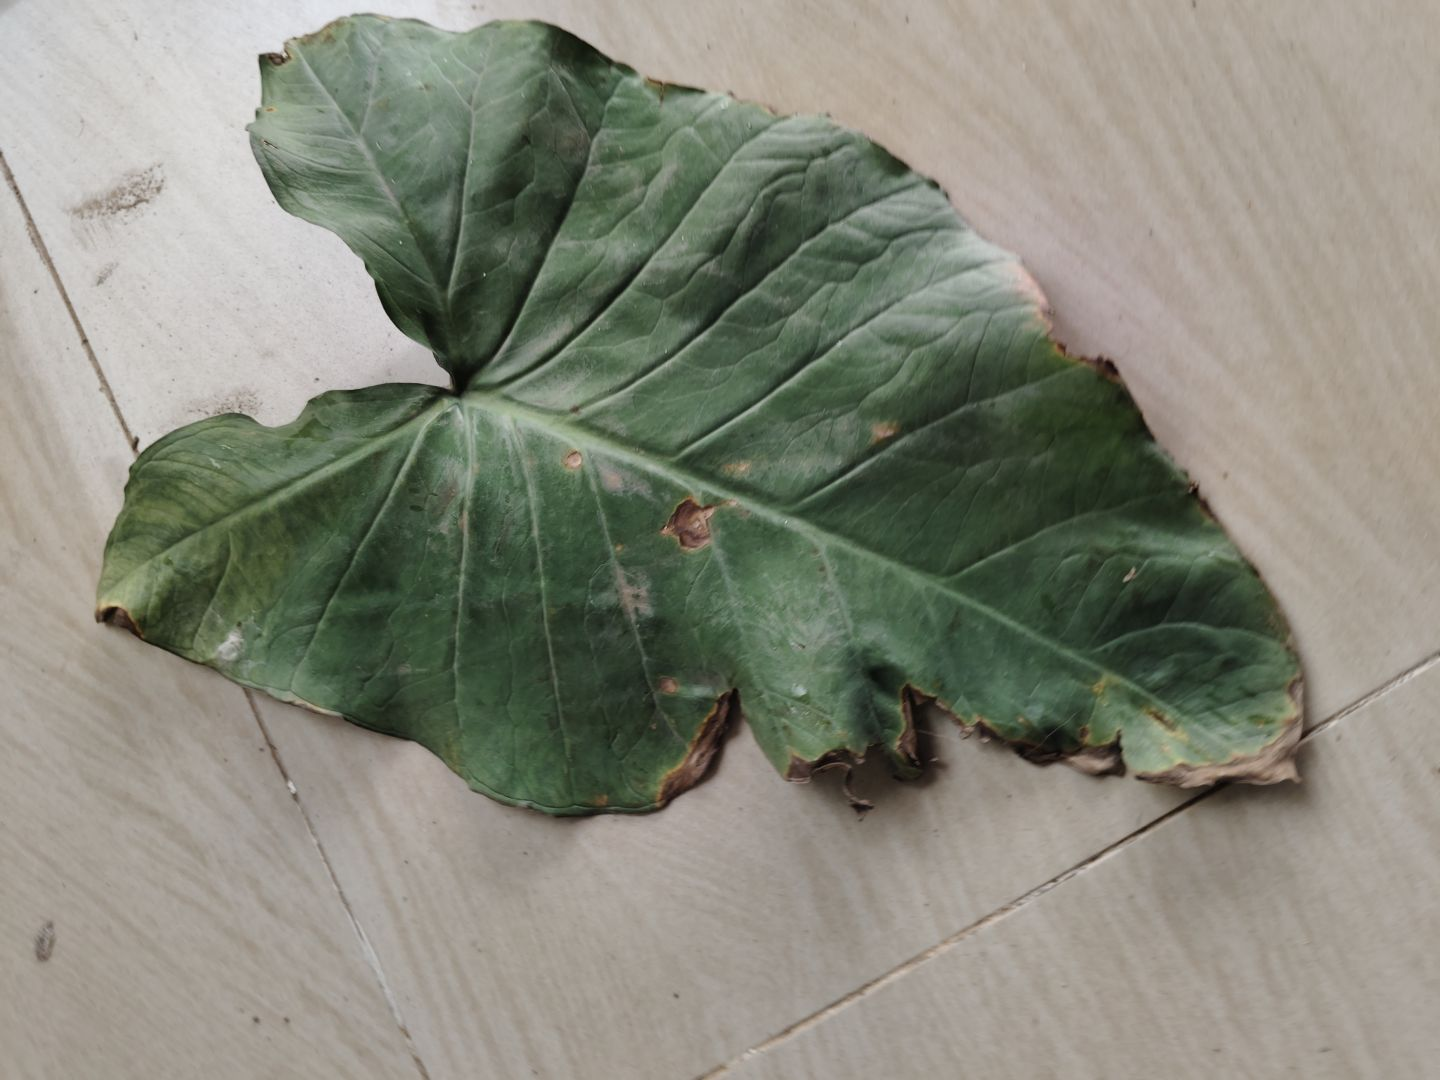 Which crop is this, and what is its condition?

taro, leaf blight
